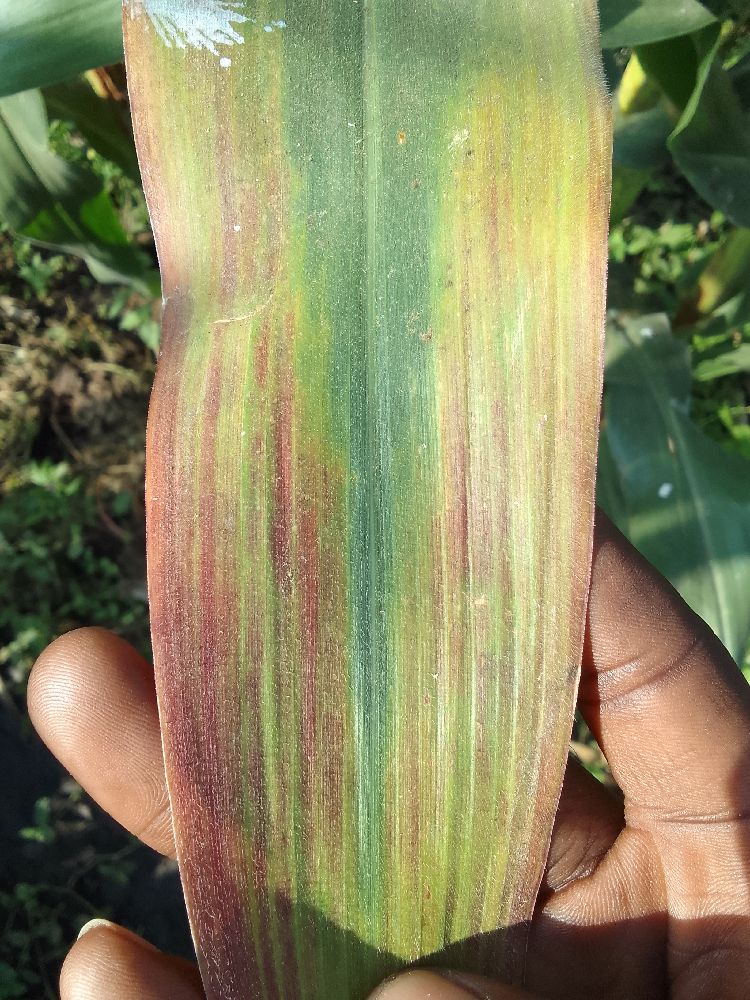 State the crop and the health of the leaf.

maize, maize lethal necrosis
